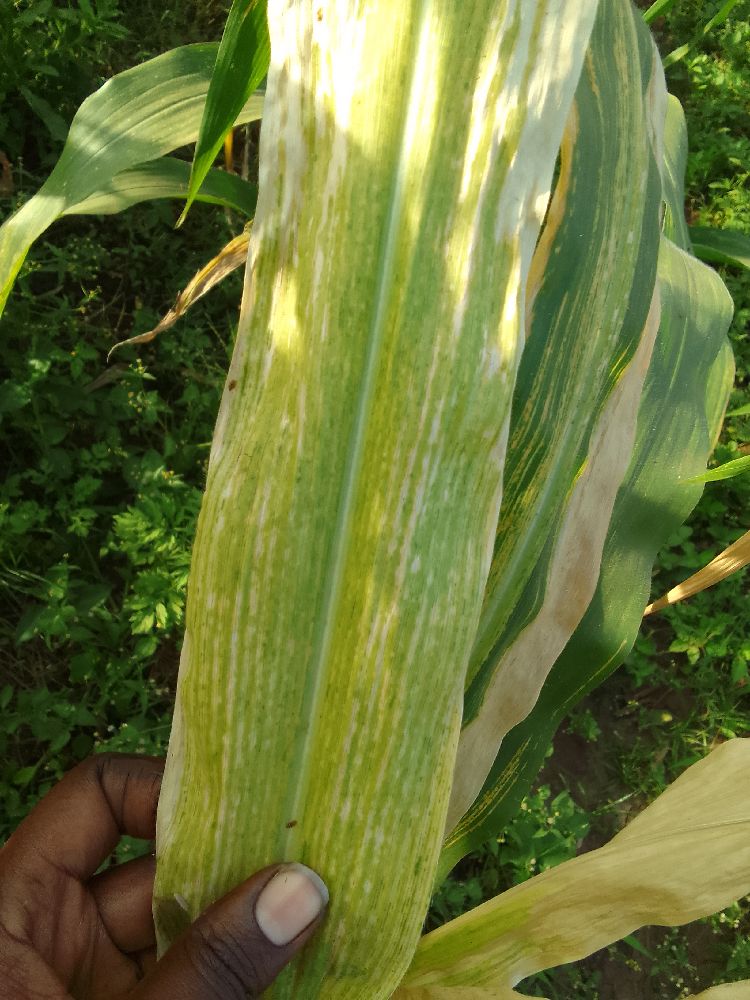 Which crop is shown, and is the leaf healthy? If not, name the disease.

maize, maize lethal necrosis
